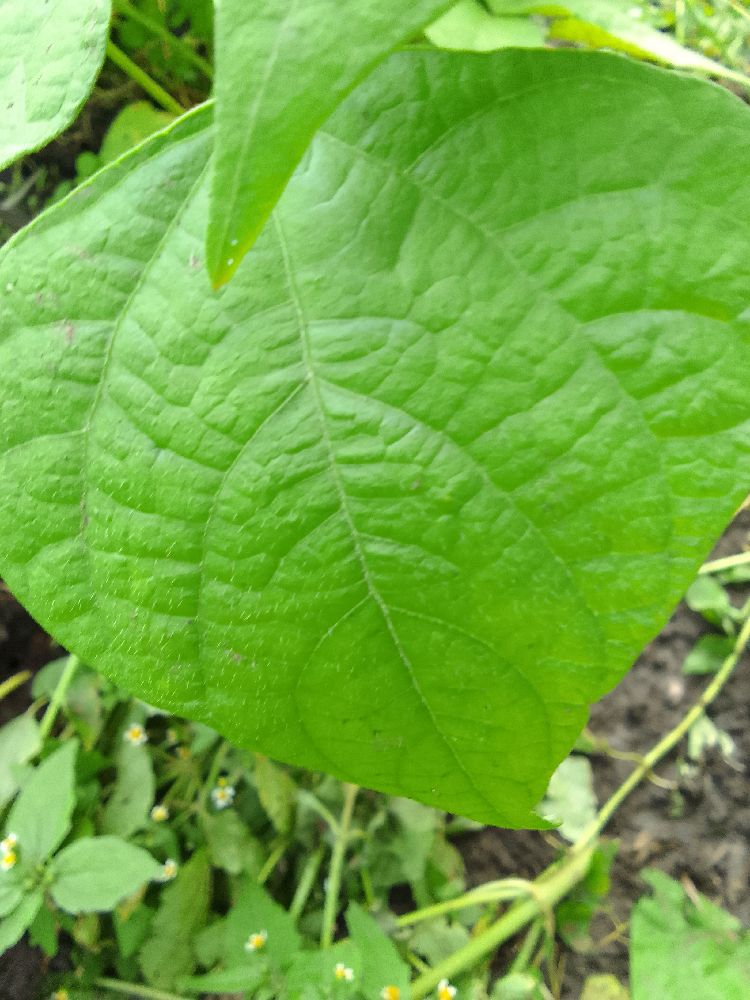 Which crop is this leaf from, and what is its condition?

common bean, healthy
